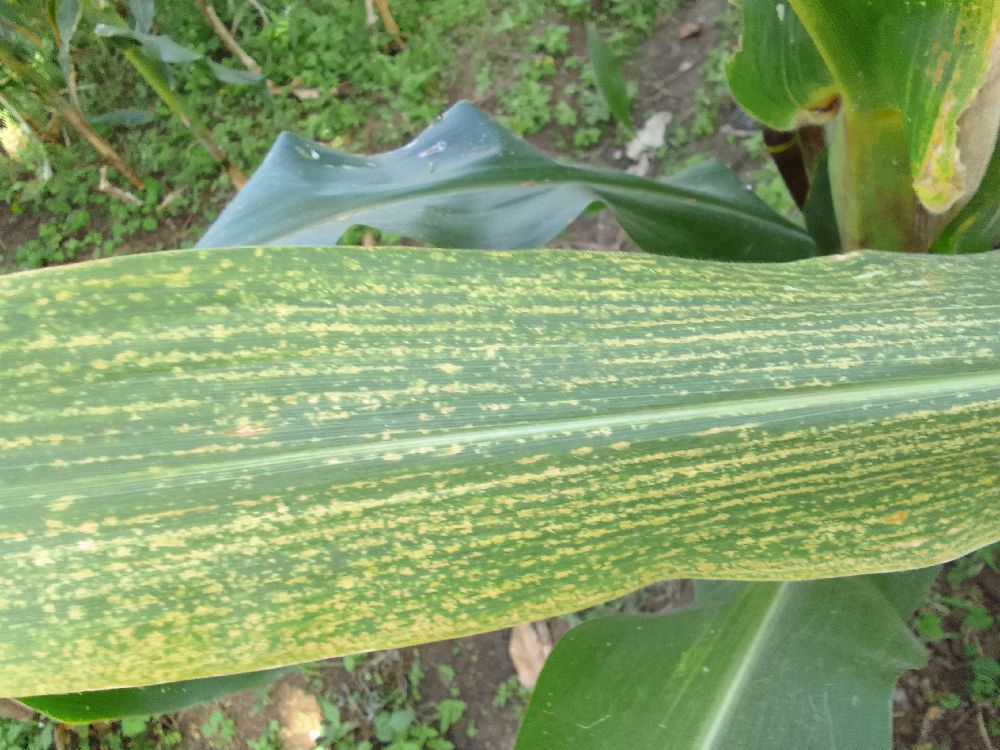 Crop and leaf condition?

maize, maize lethal necrosis
